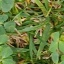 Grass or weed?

unstructured weed
